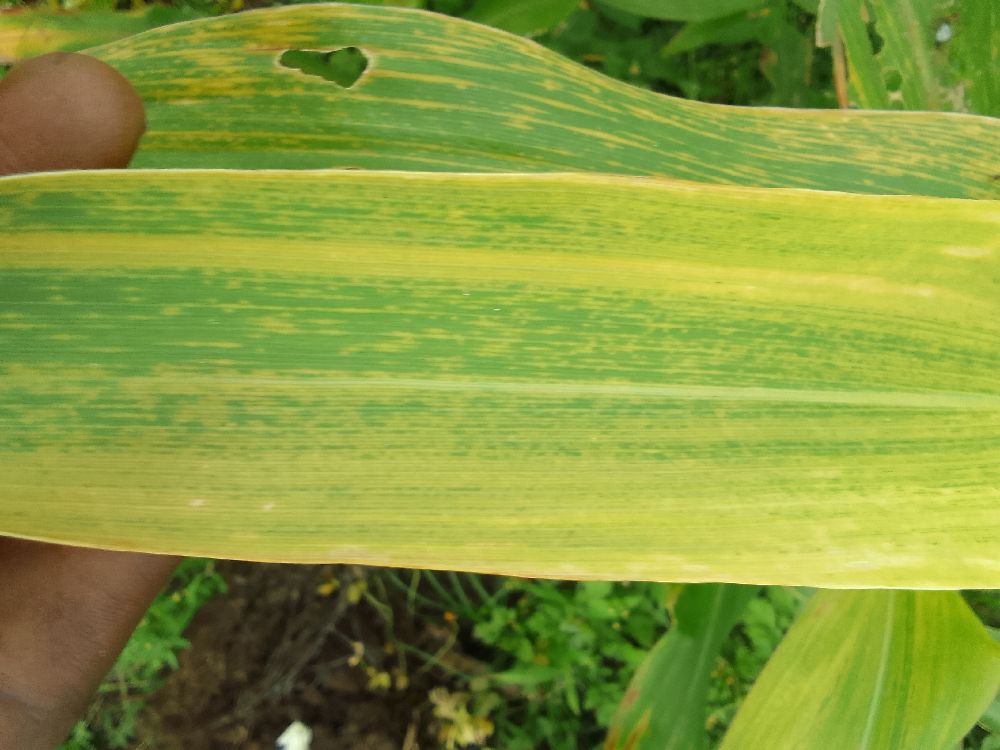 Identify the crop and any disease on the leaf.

maize, maize lethal necrosis
